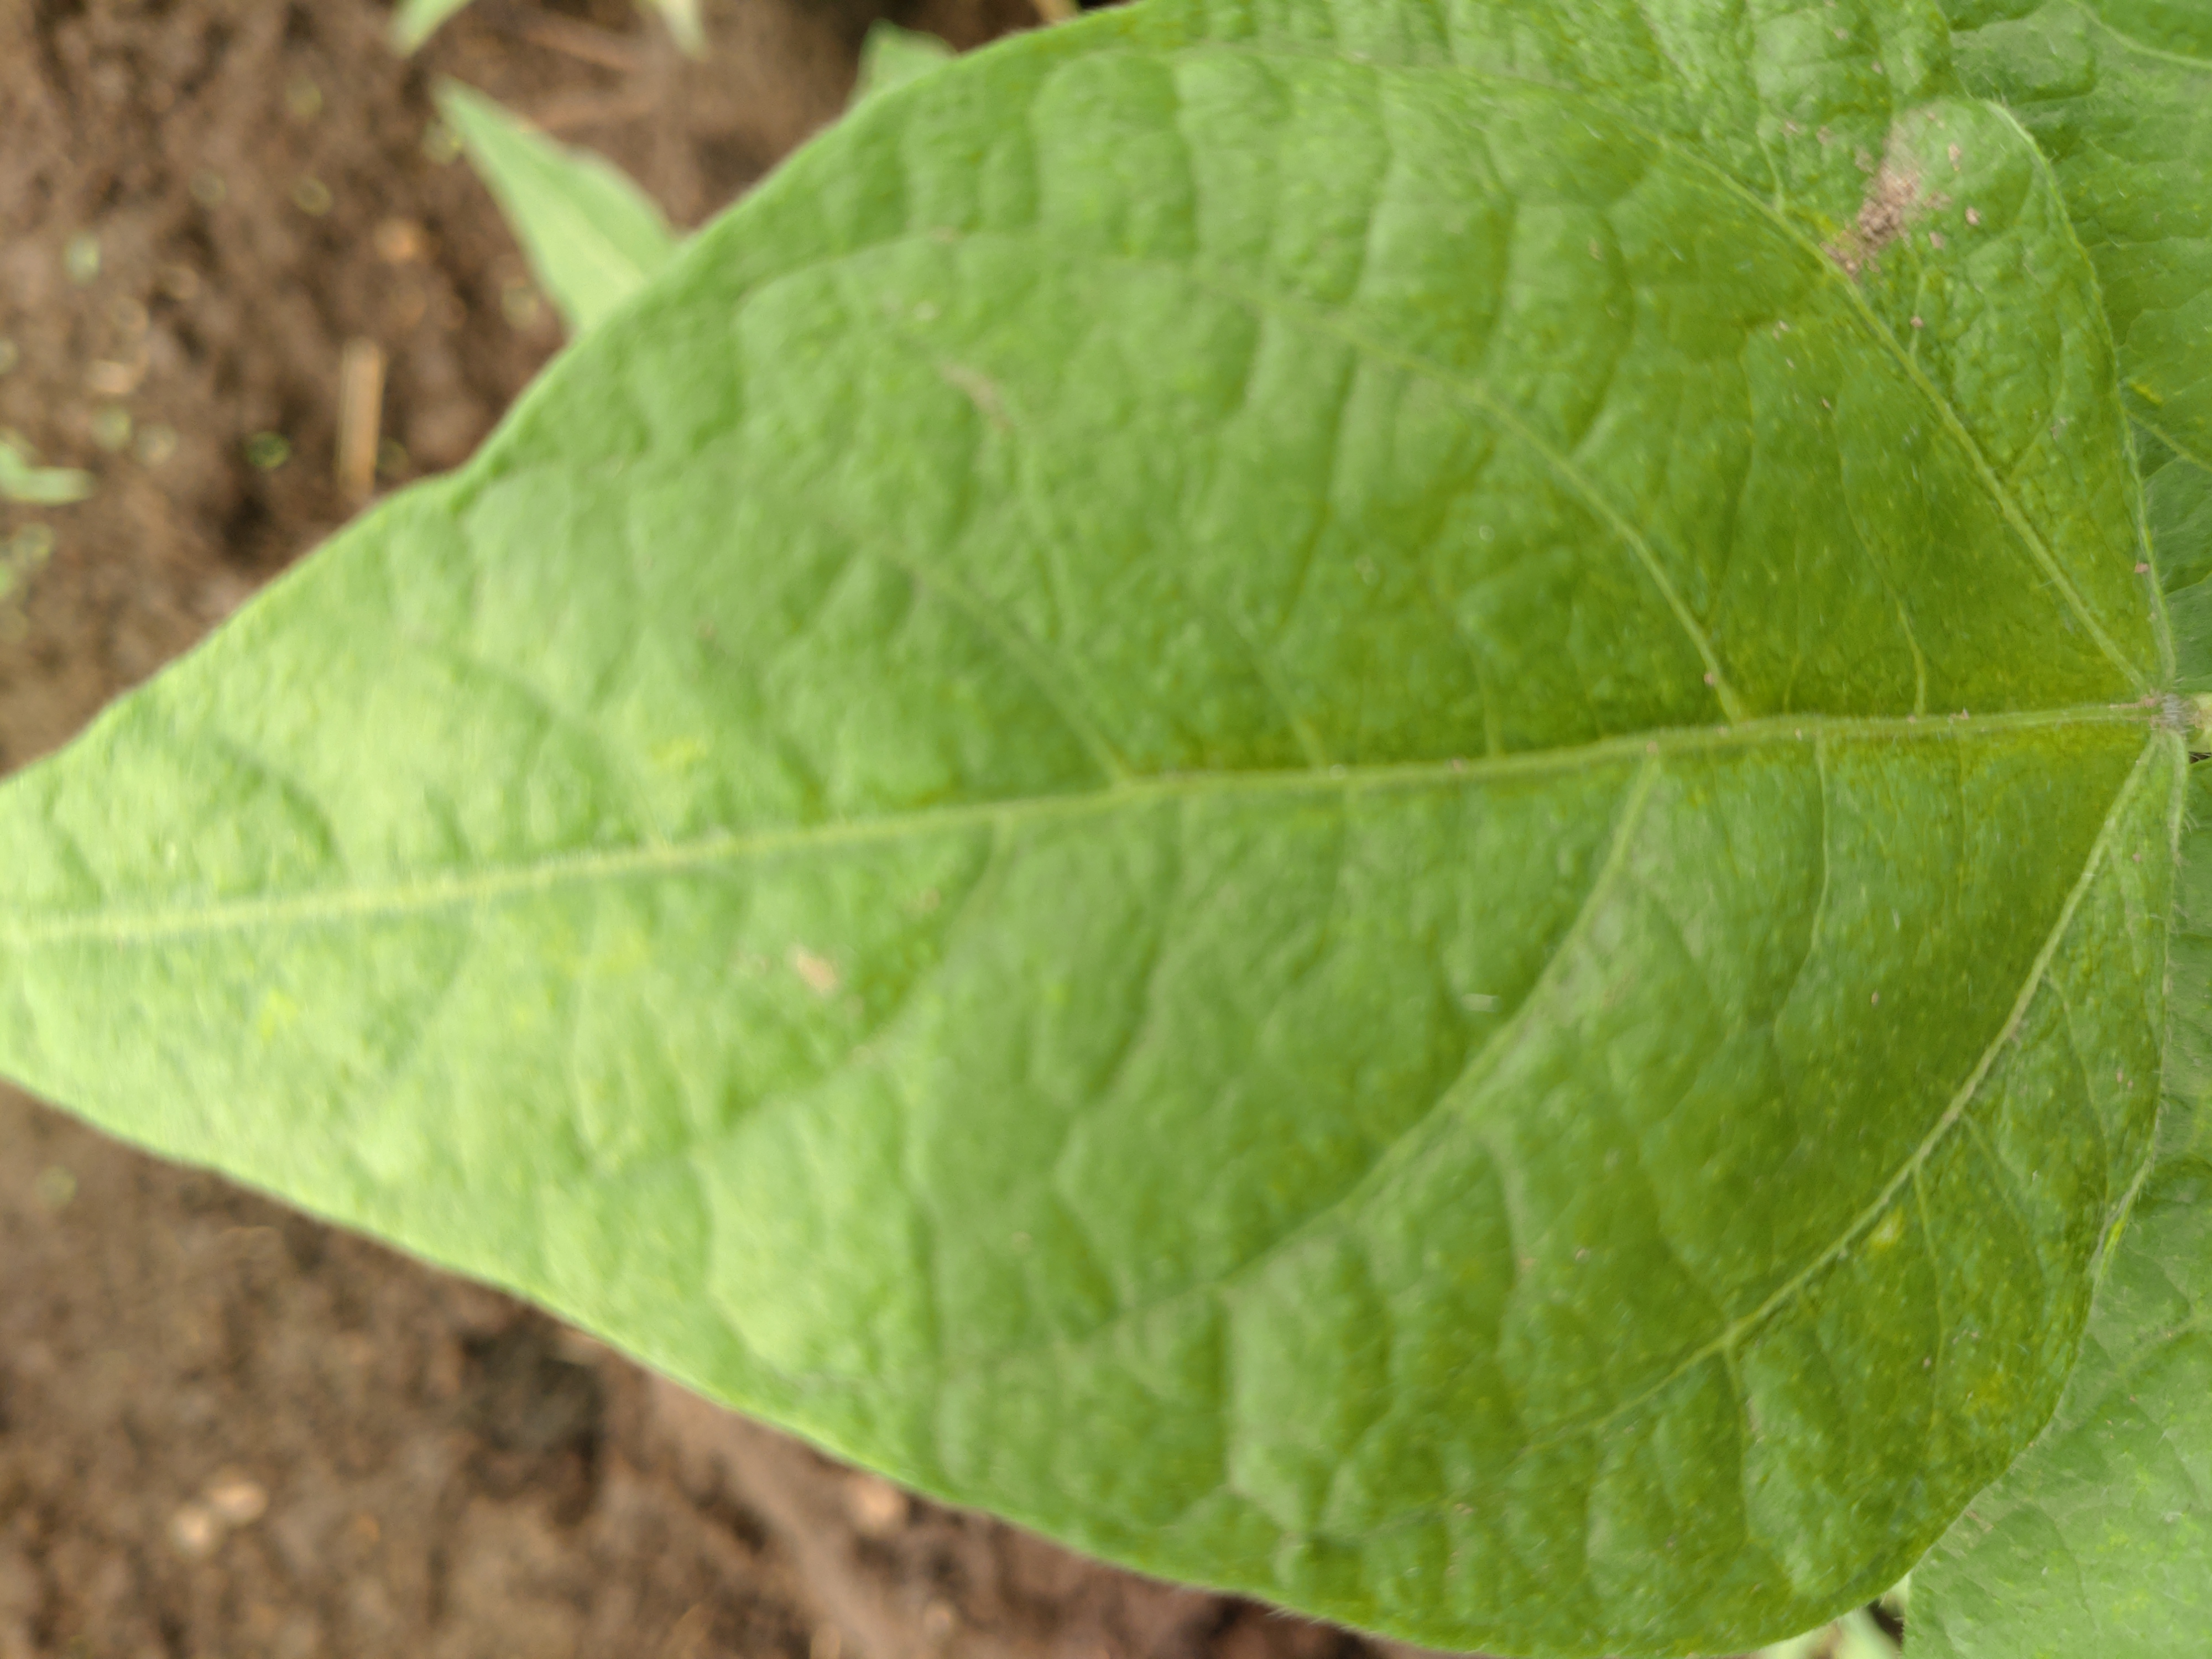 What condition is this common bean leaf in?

healthy
